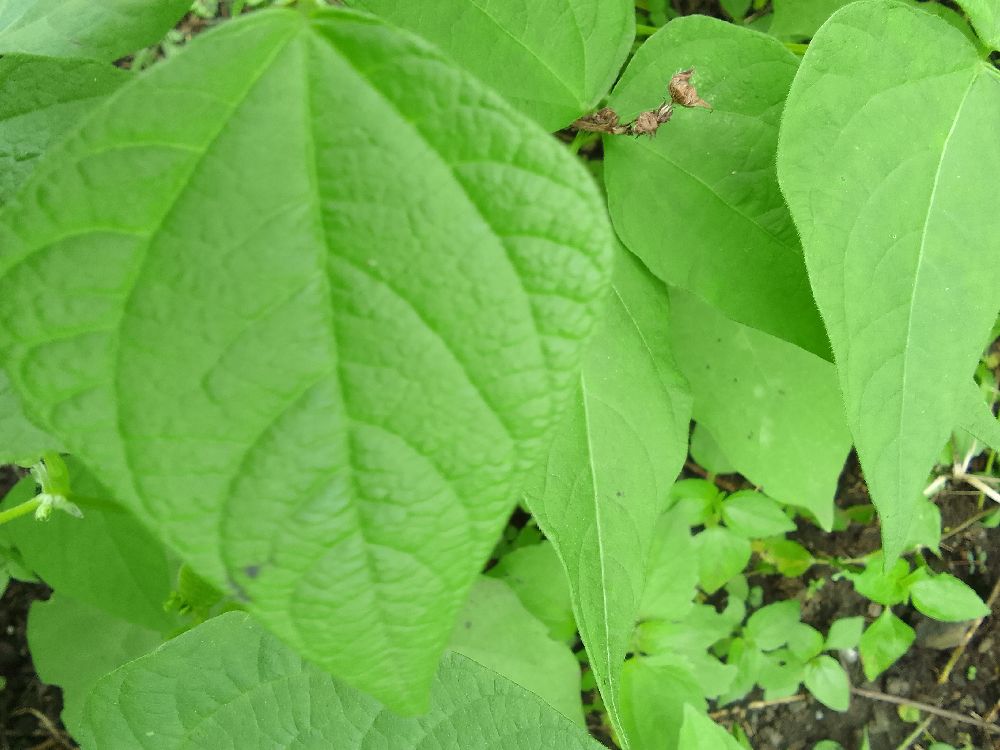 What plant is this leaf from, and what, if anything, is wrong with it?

common bean, healthy
